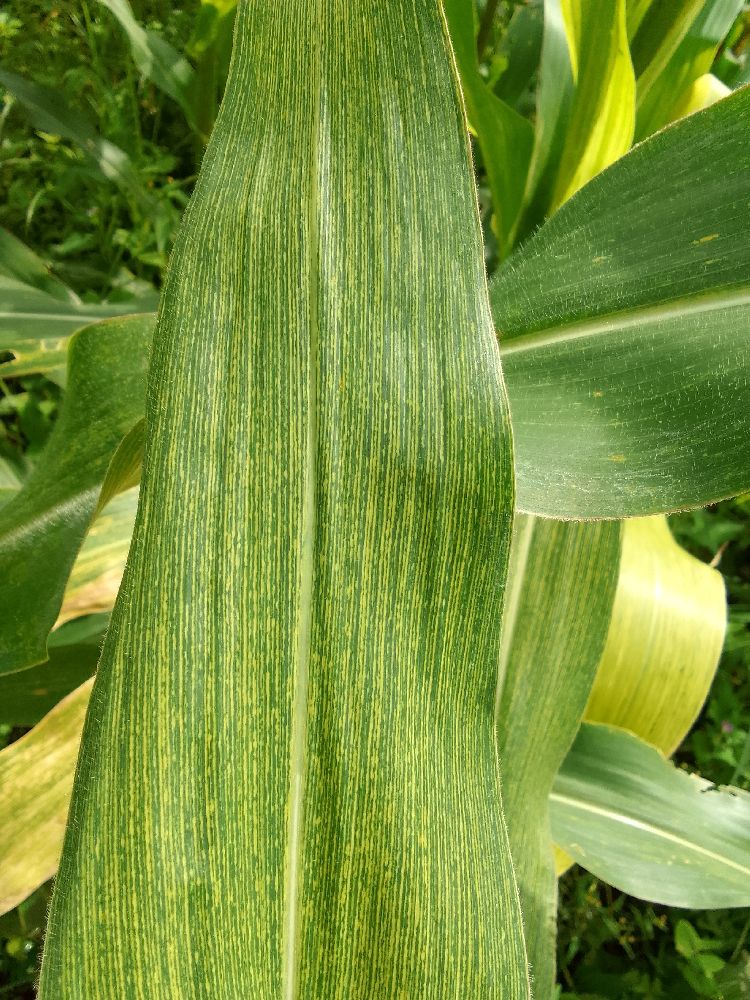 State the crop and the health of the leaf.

maize, maize streak virus
